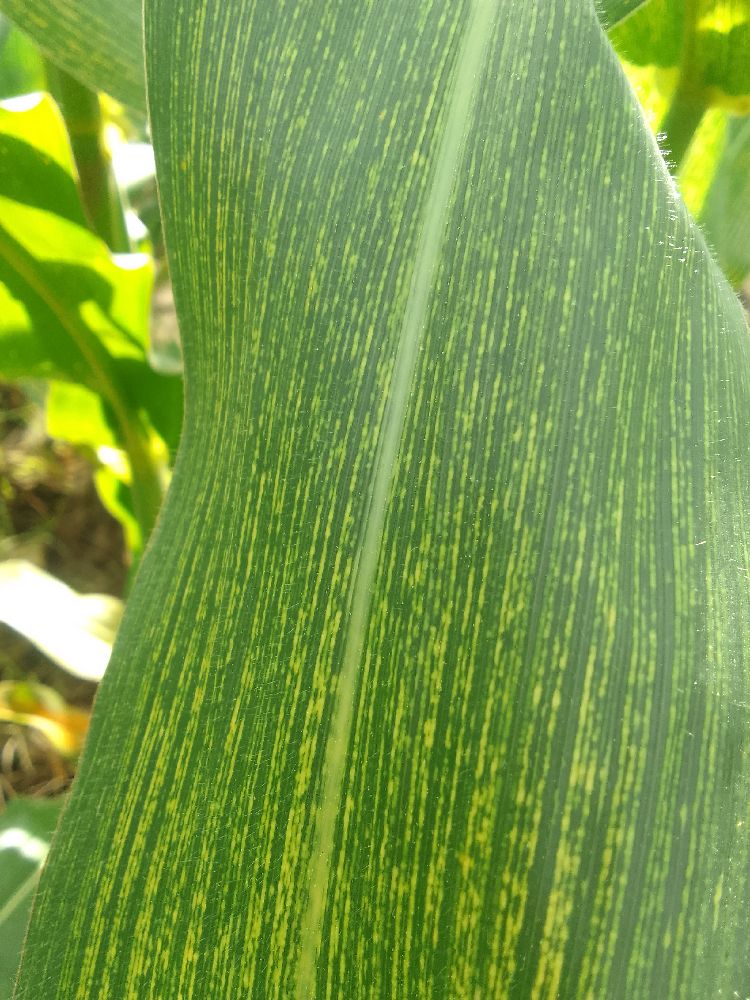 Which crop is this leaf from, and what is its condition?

maize, maize streak virus
